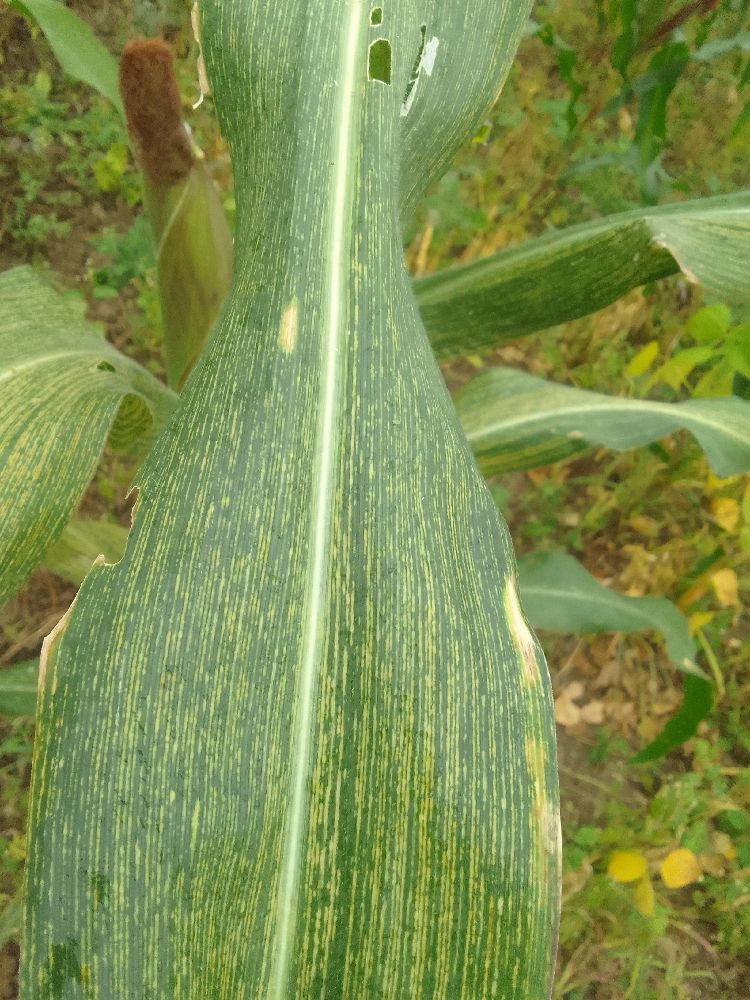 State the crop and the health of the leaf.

maize, maize streak virus
